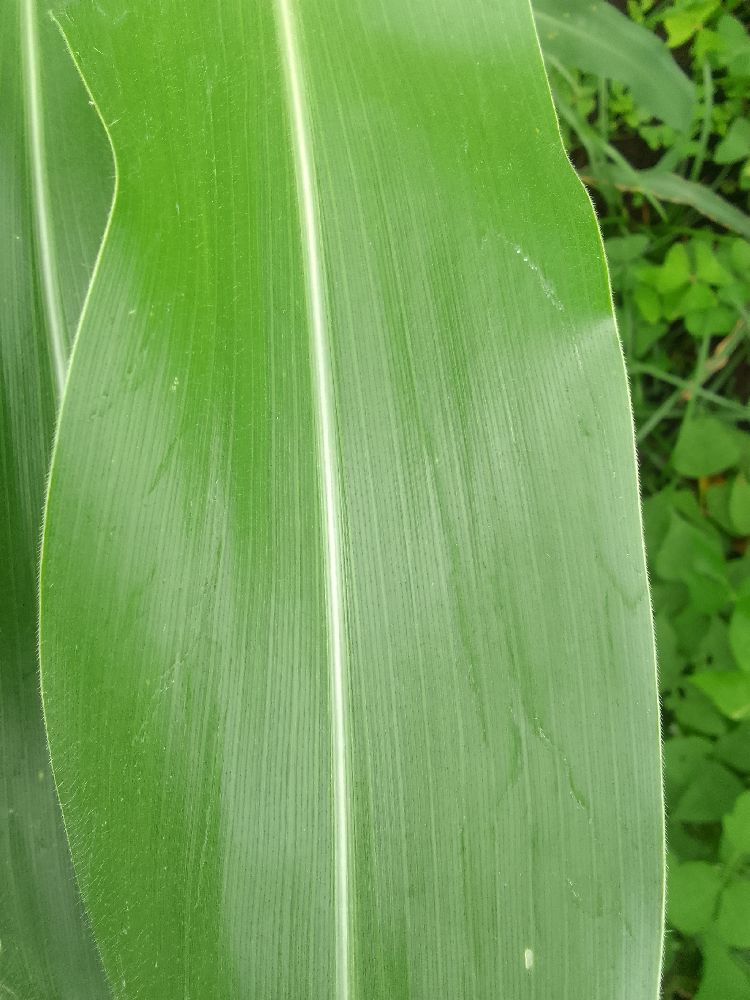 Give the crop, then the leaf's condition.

maize, healthy
